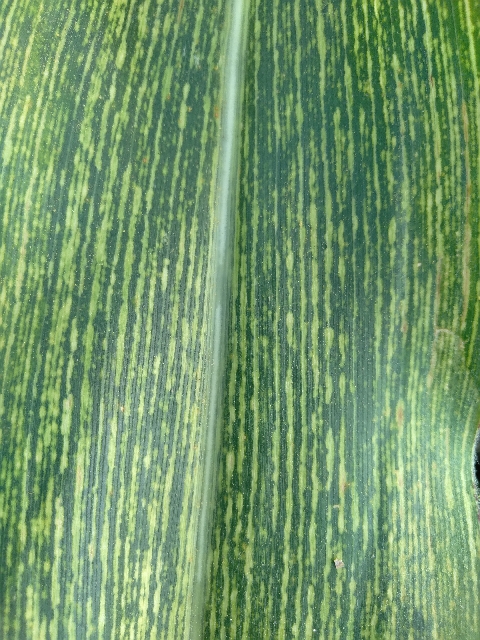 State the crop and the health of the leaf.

maize, maize streak virus
